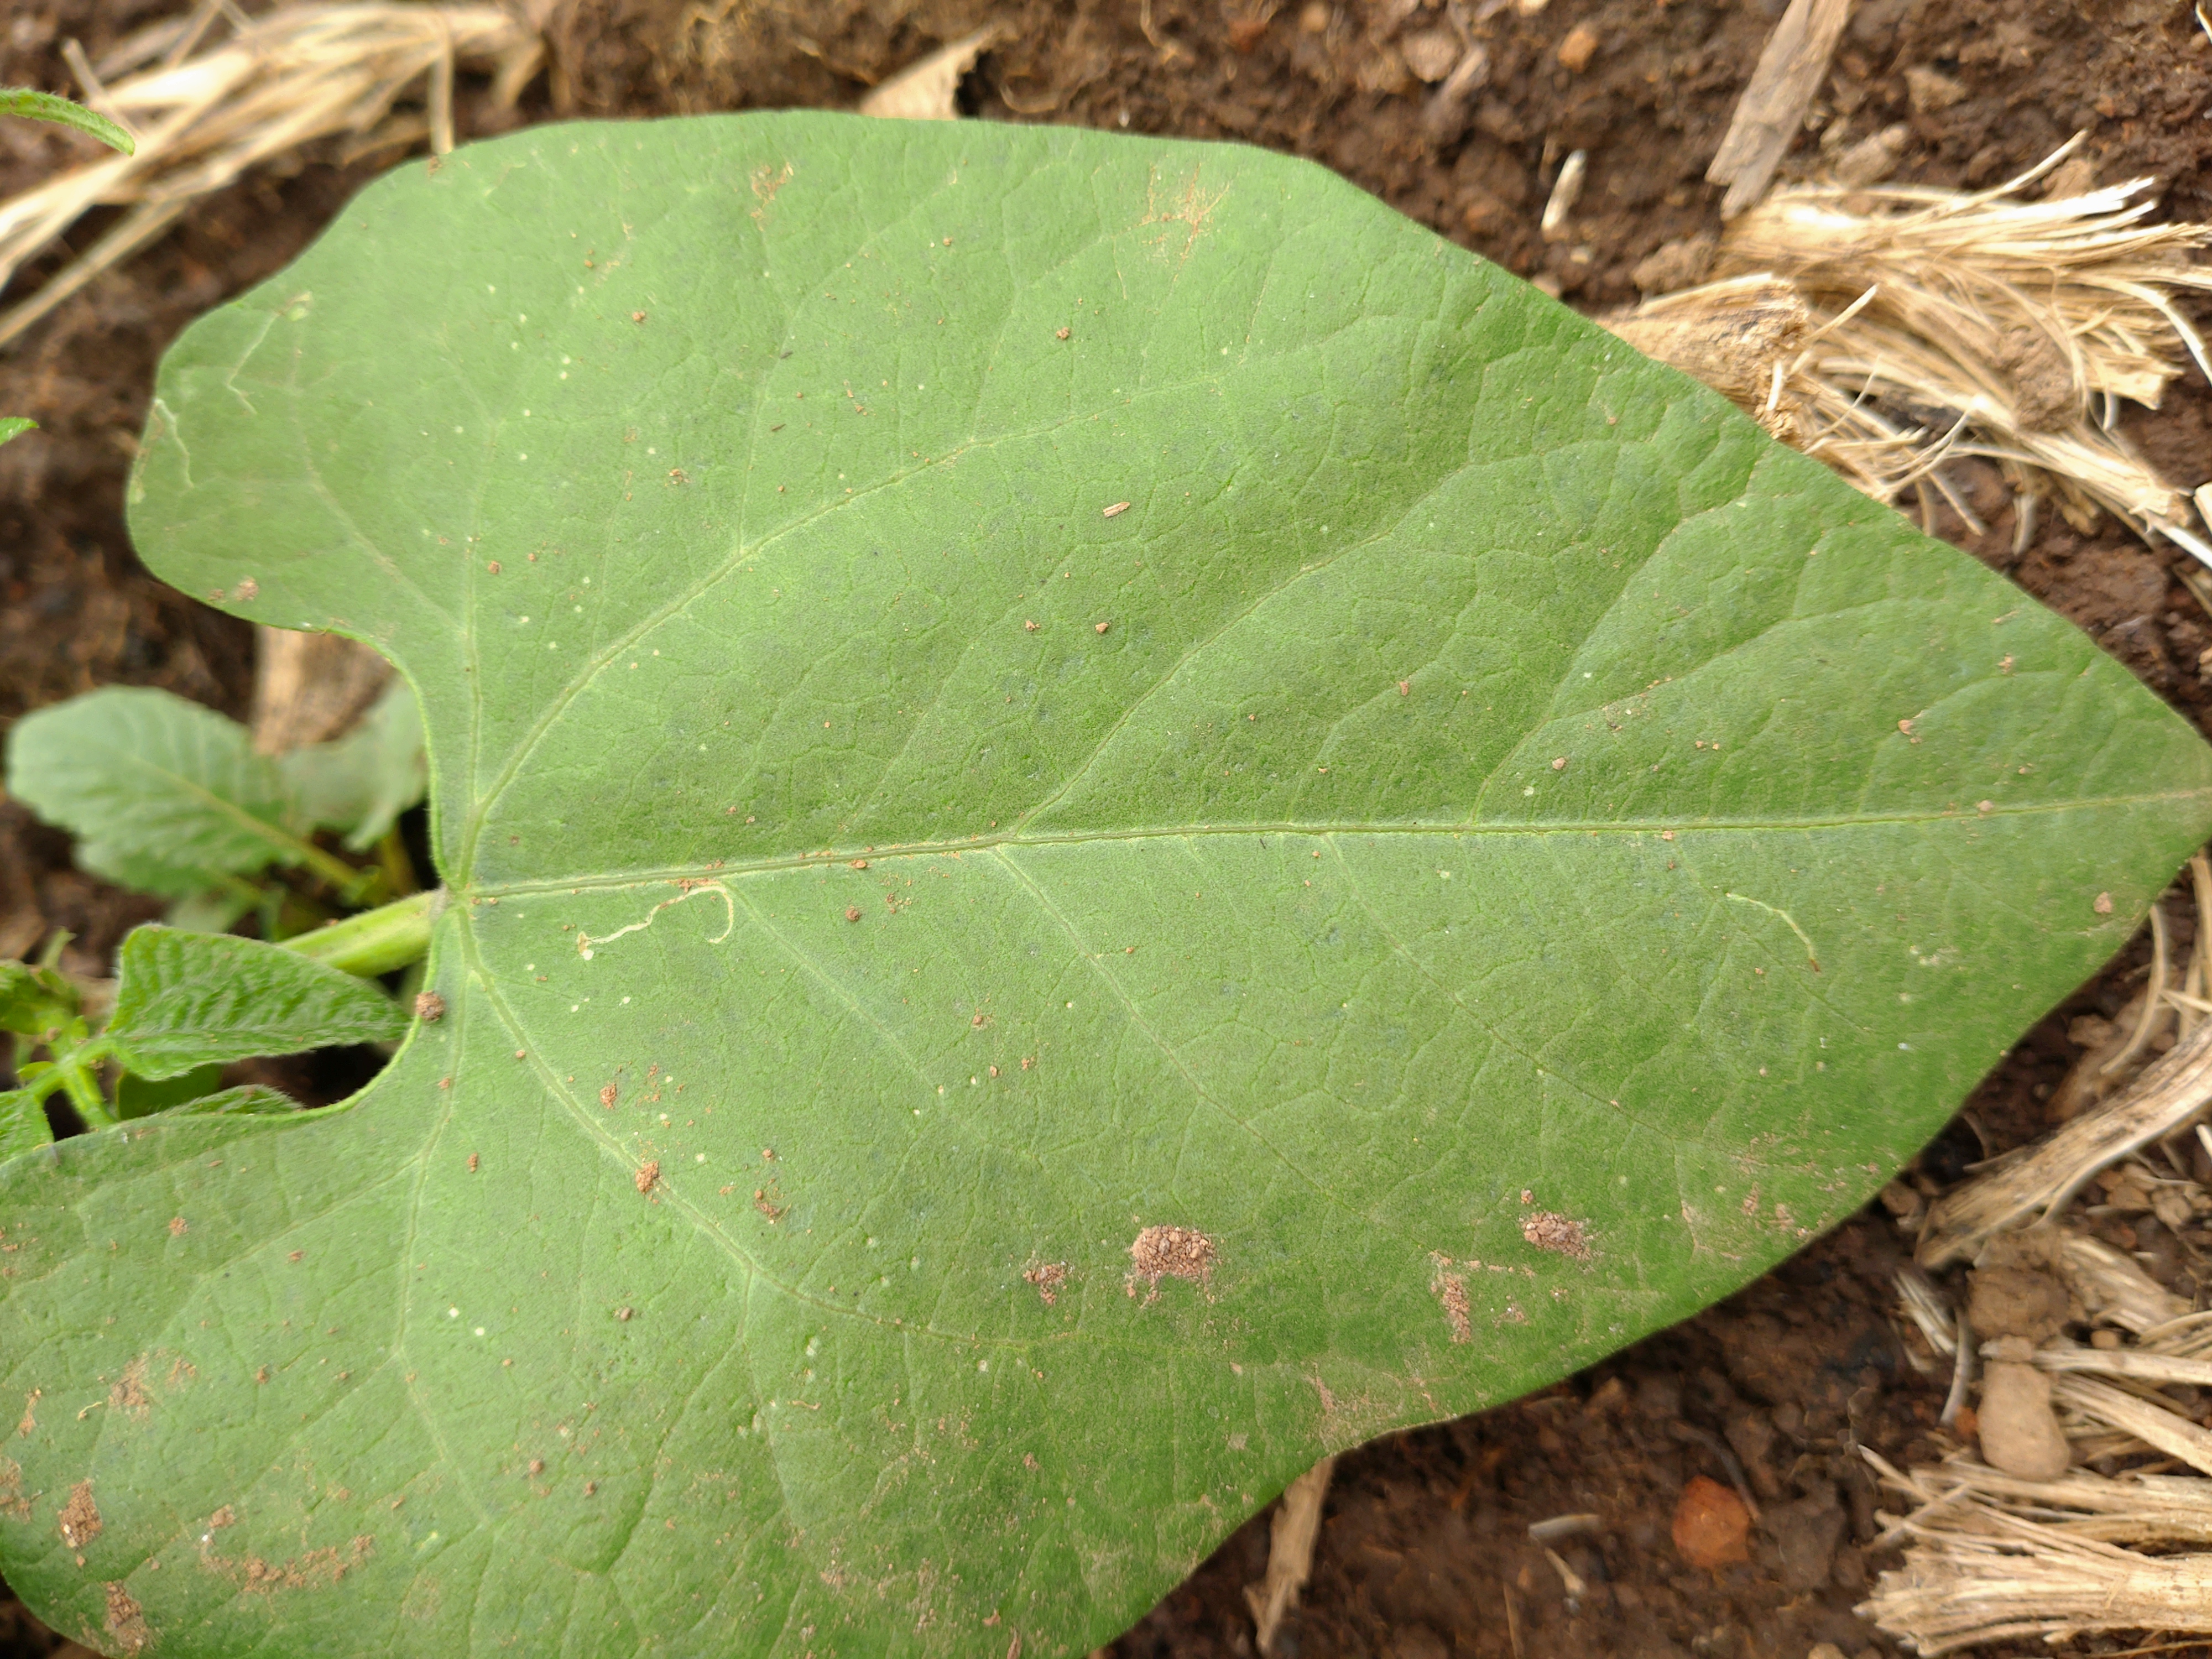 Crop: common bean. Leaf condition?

healthy
